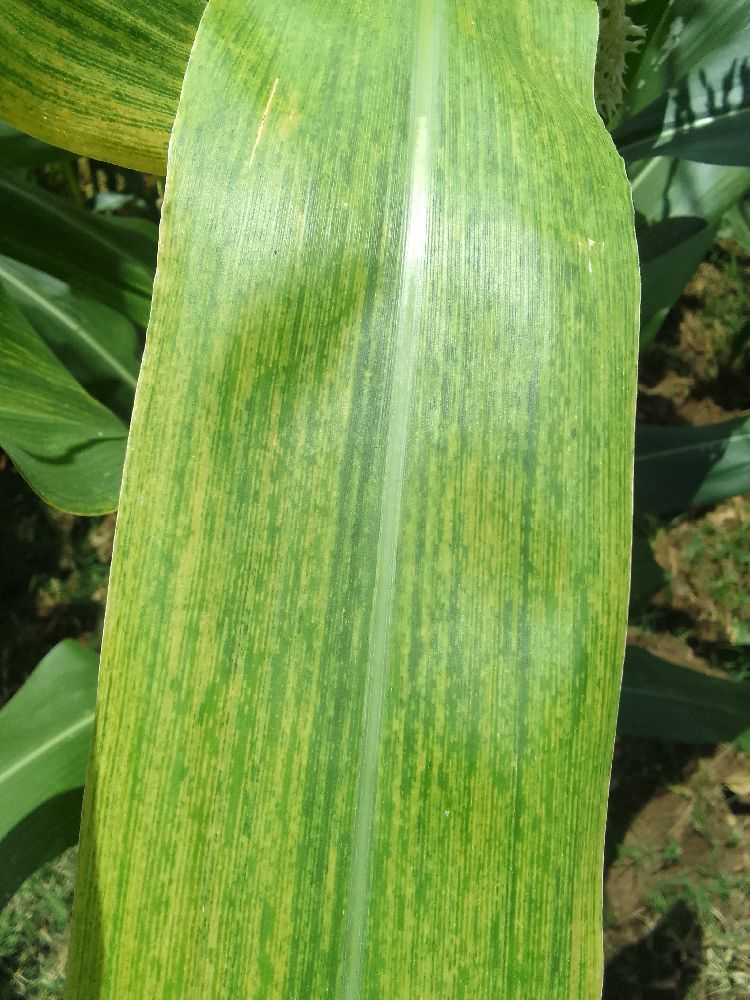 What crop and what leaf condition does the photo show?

maize, maize lethal necrosis
